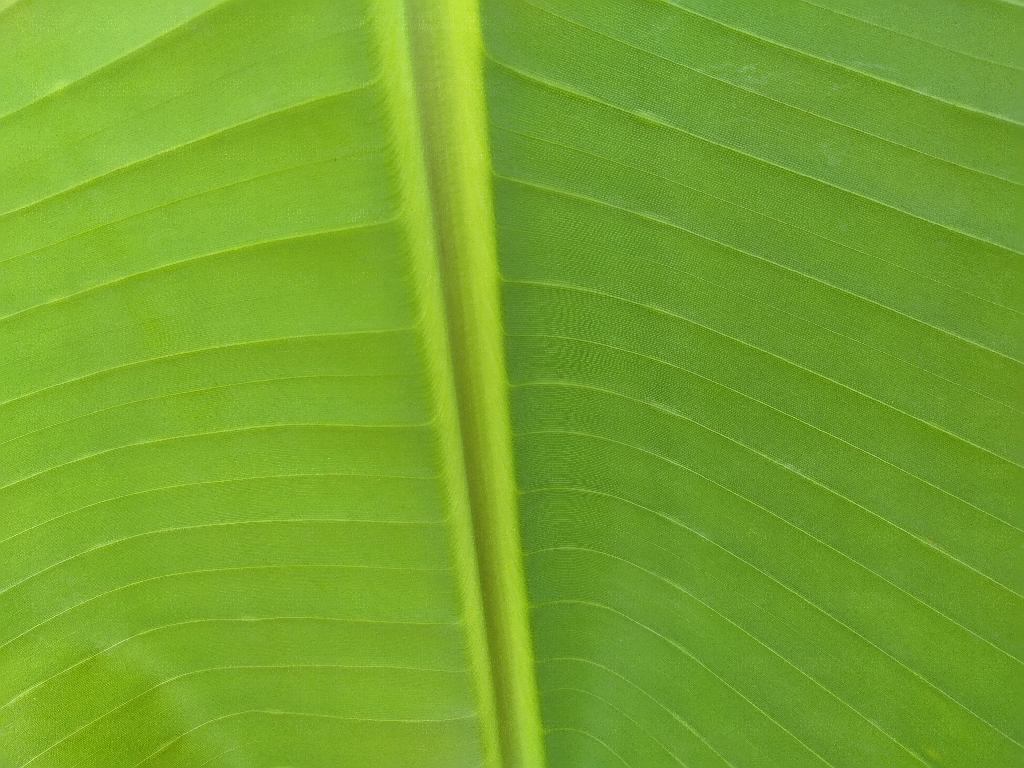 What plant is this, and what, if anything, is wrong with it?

banana, healthy
